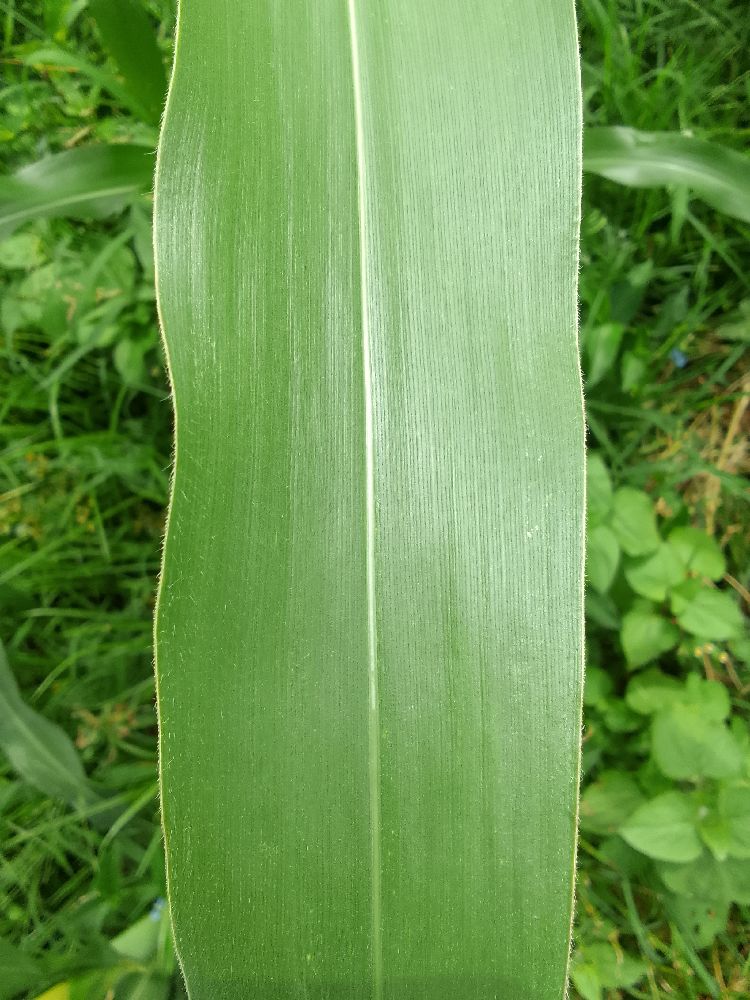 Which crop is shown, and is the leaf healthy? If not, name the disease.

maize, healthy
